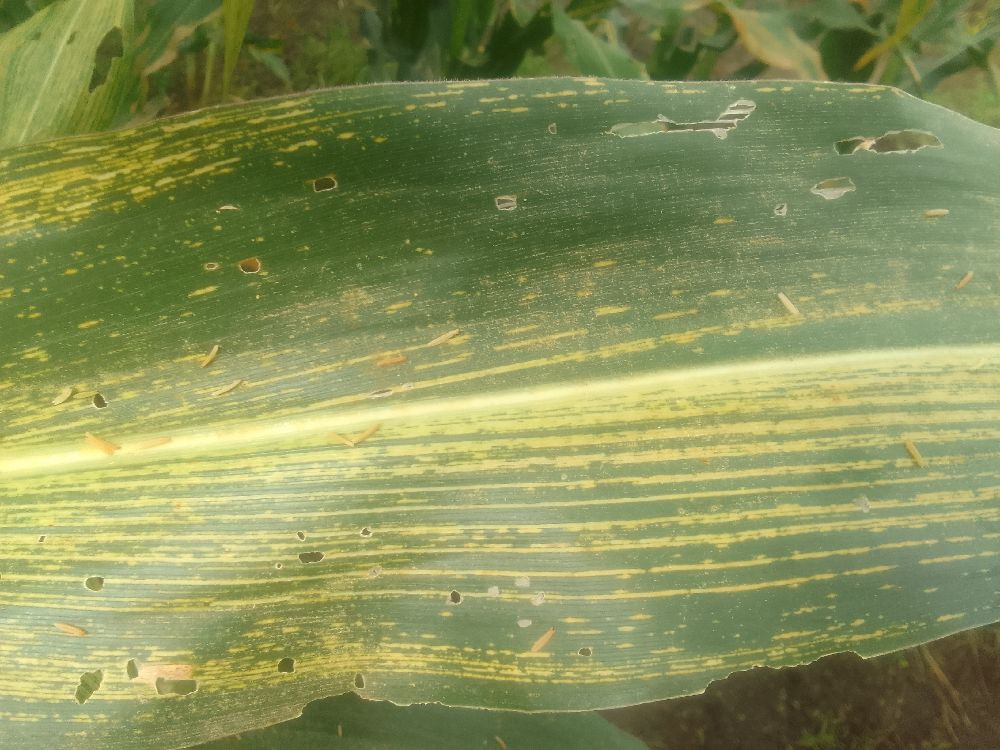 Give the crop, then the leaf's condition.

maize, maize streak virus
